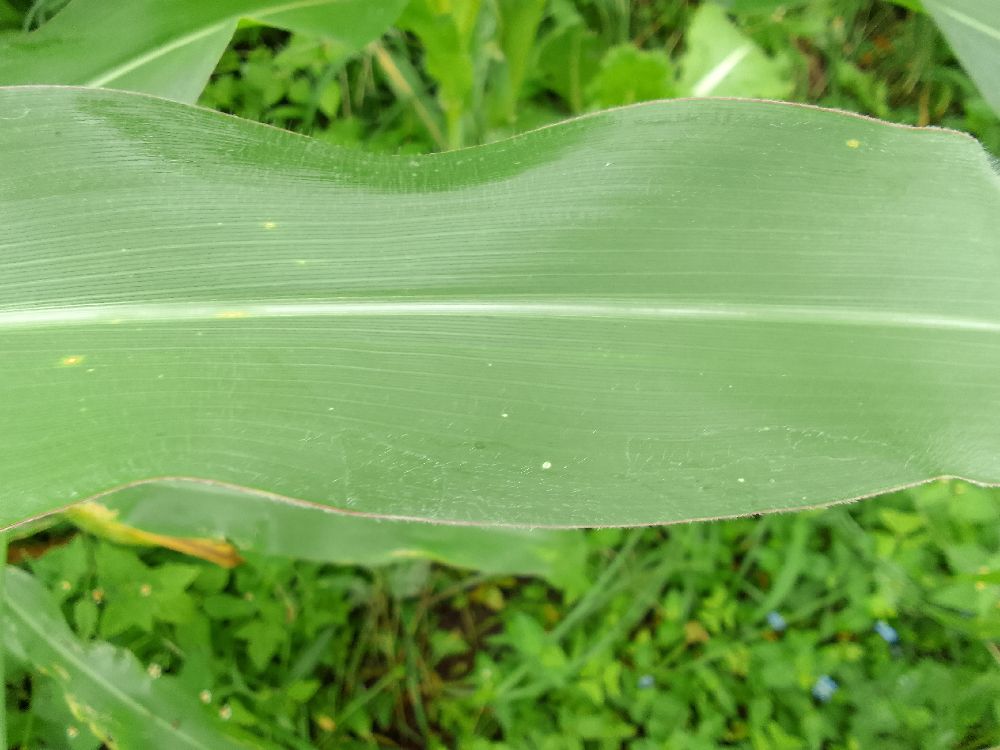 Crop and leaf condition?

maize, healthy
